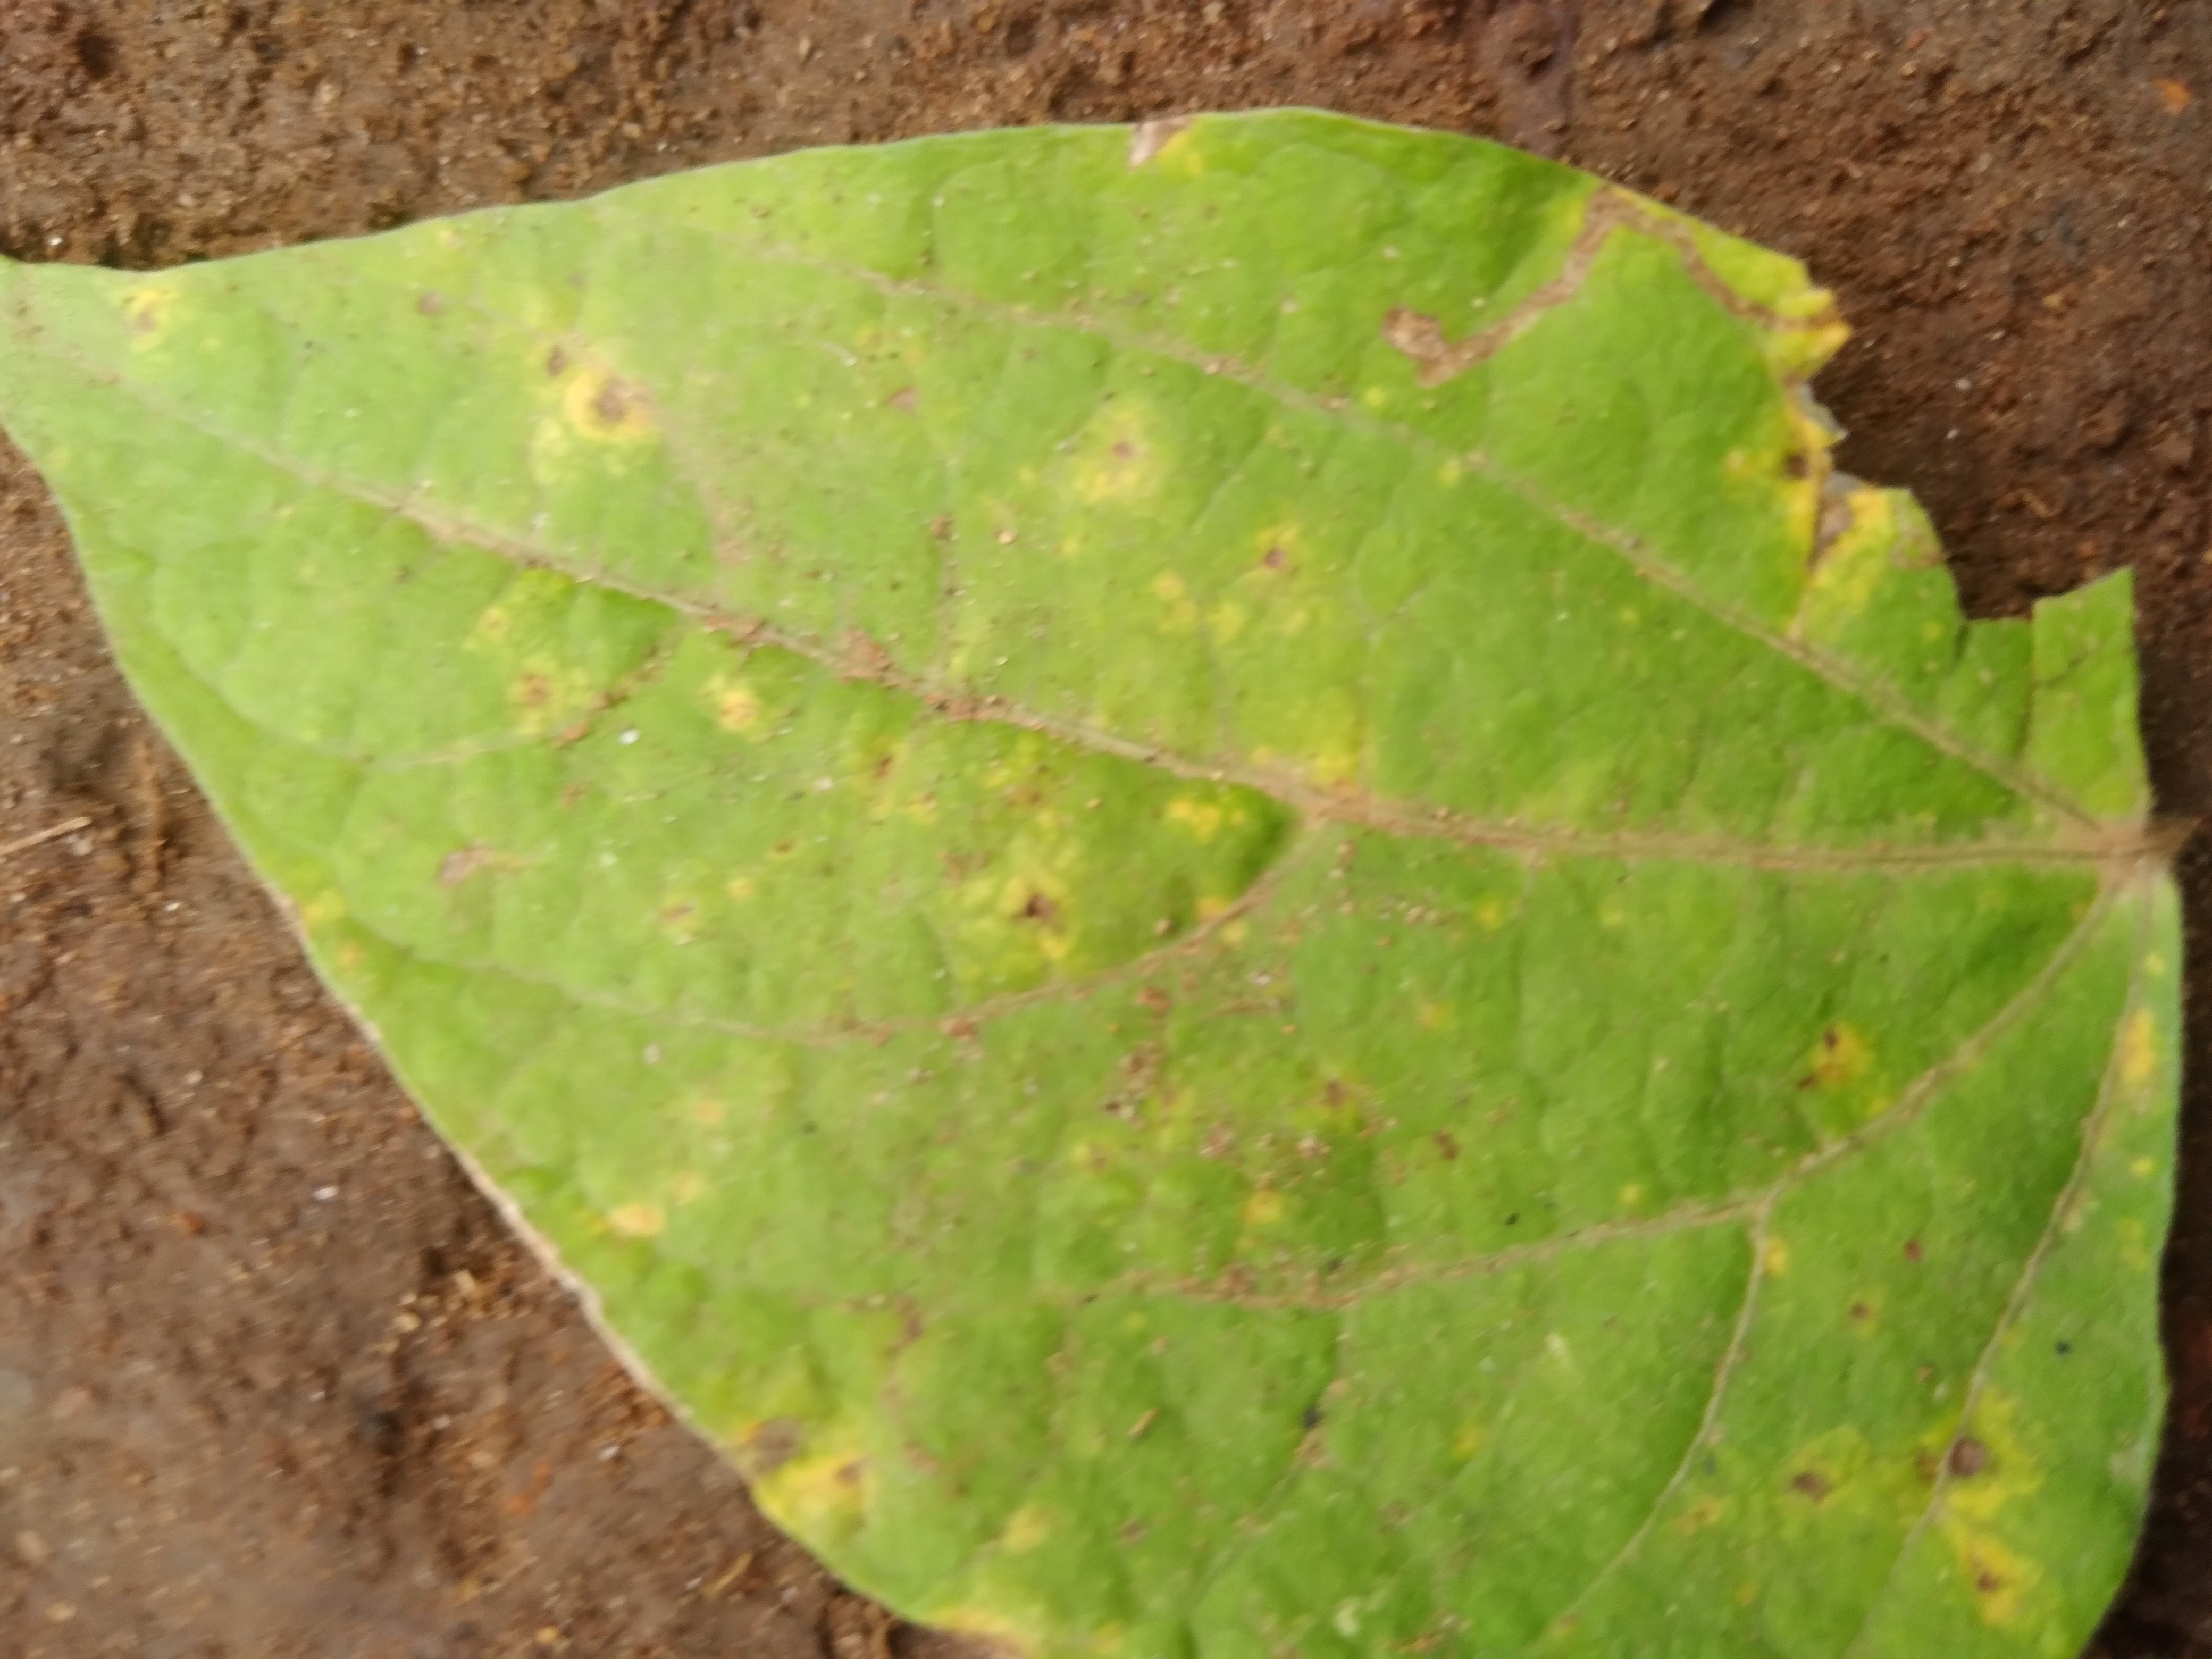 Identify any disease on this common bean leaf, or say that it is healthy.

rust
